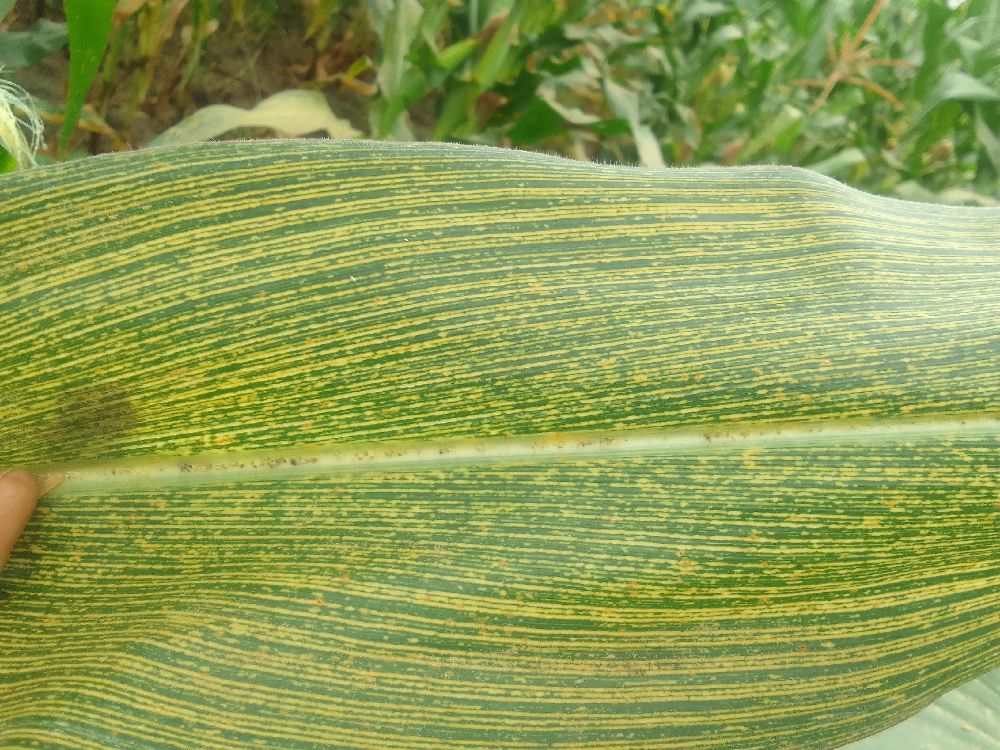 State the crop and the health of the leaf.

maize, maize streak virus
